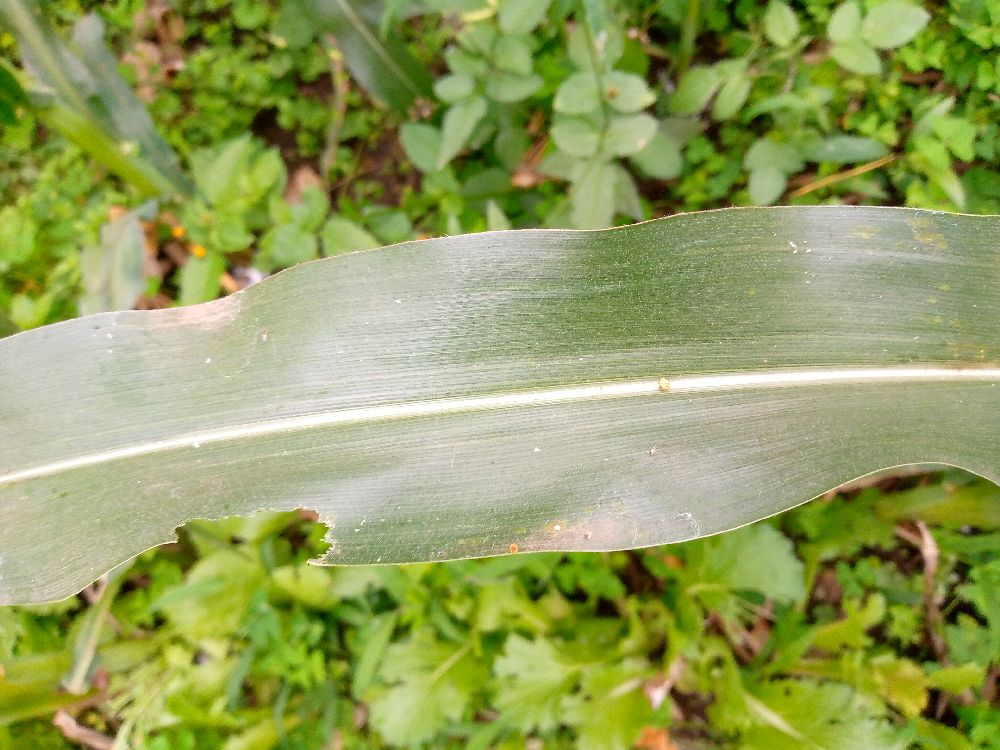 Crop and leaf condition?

maize, healthy
